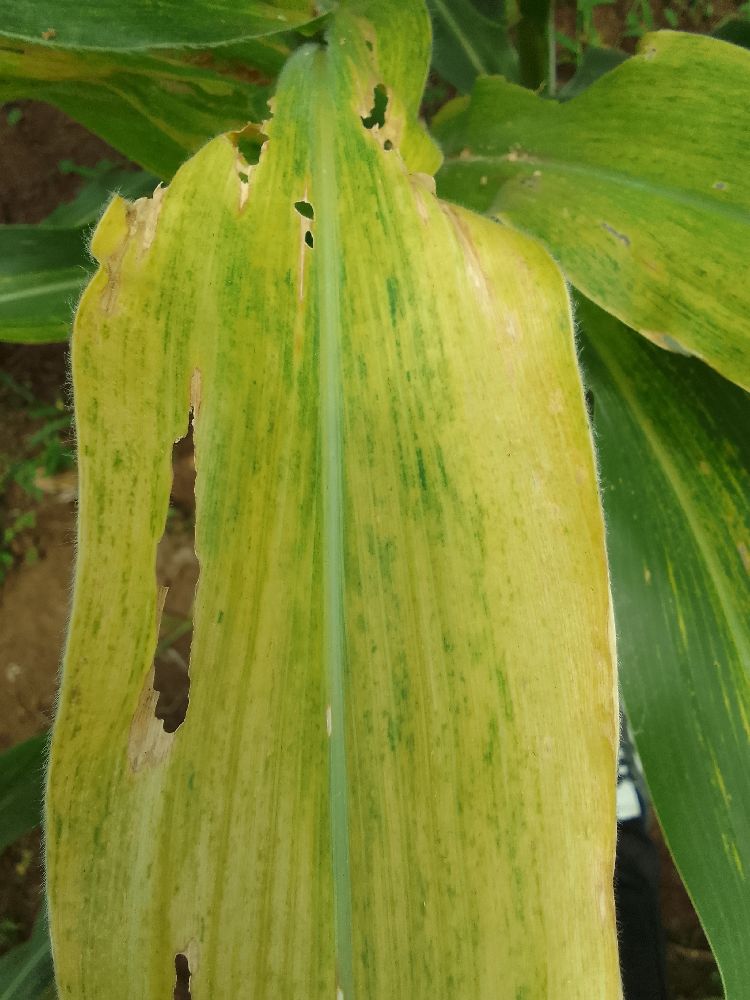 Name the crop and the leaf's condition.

maize, maize lethal necrosis
